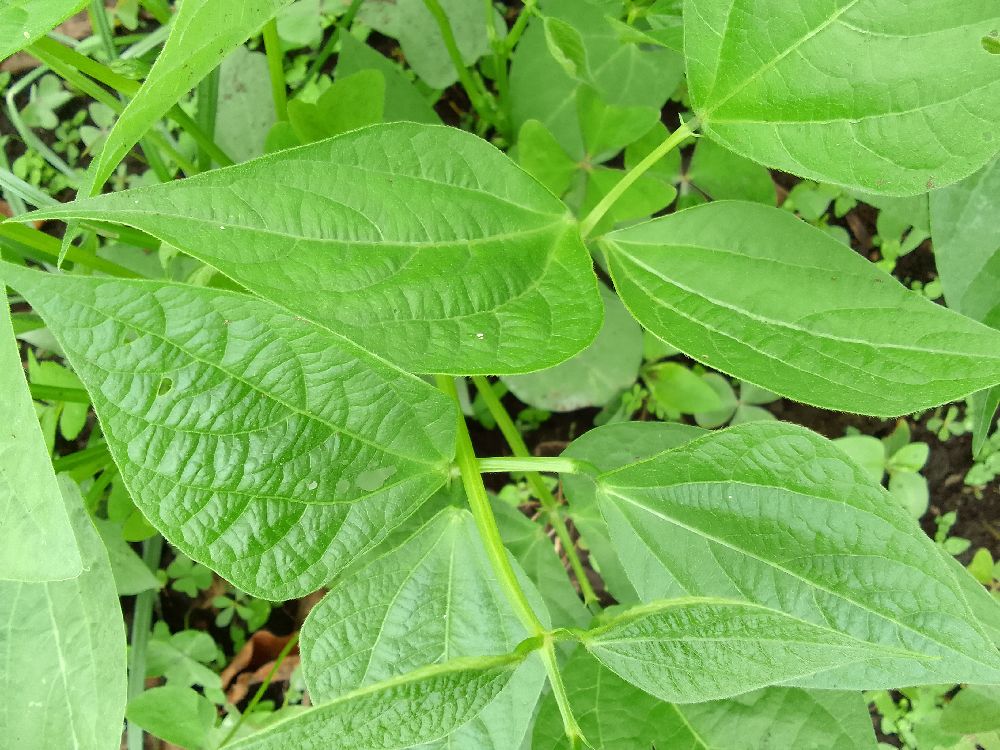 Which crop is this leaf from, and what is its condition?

common bean, healthy
